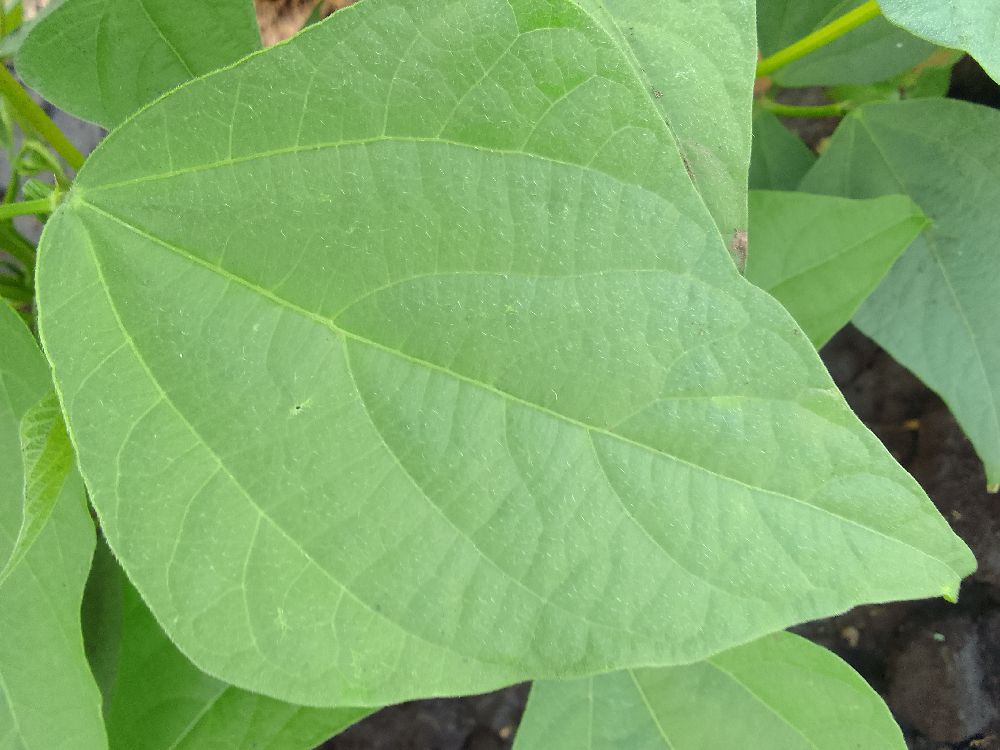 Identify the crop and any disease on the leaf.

common bean, healthy
